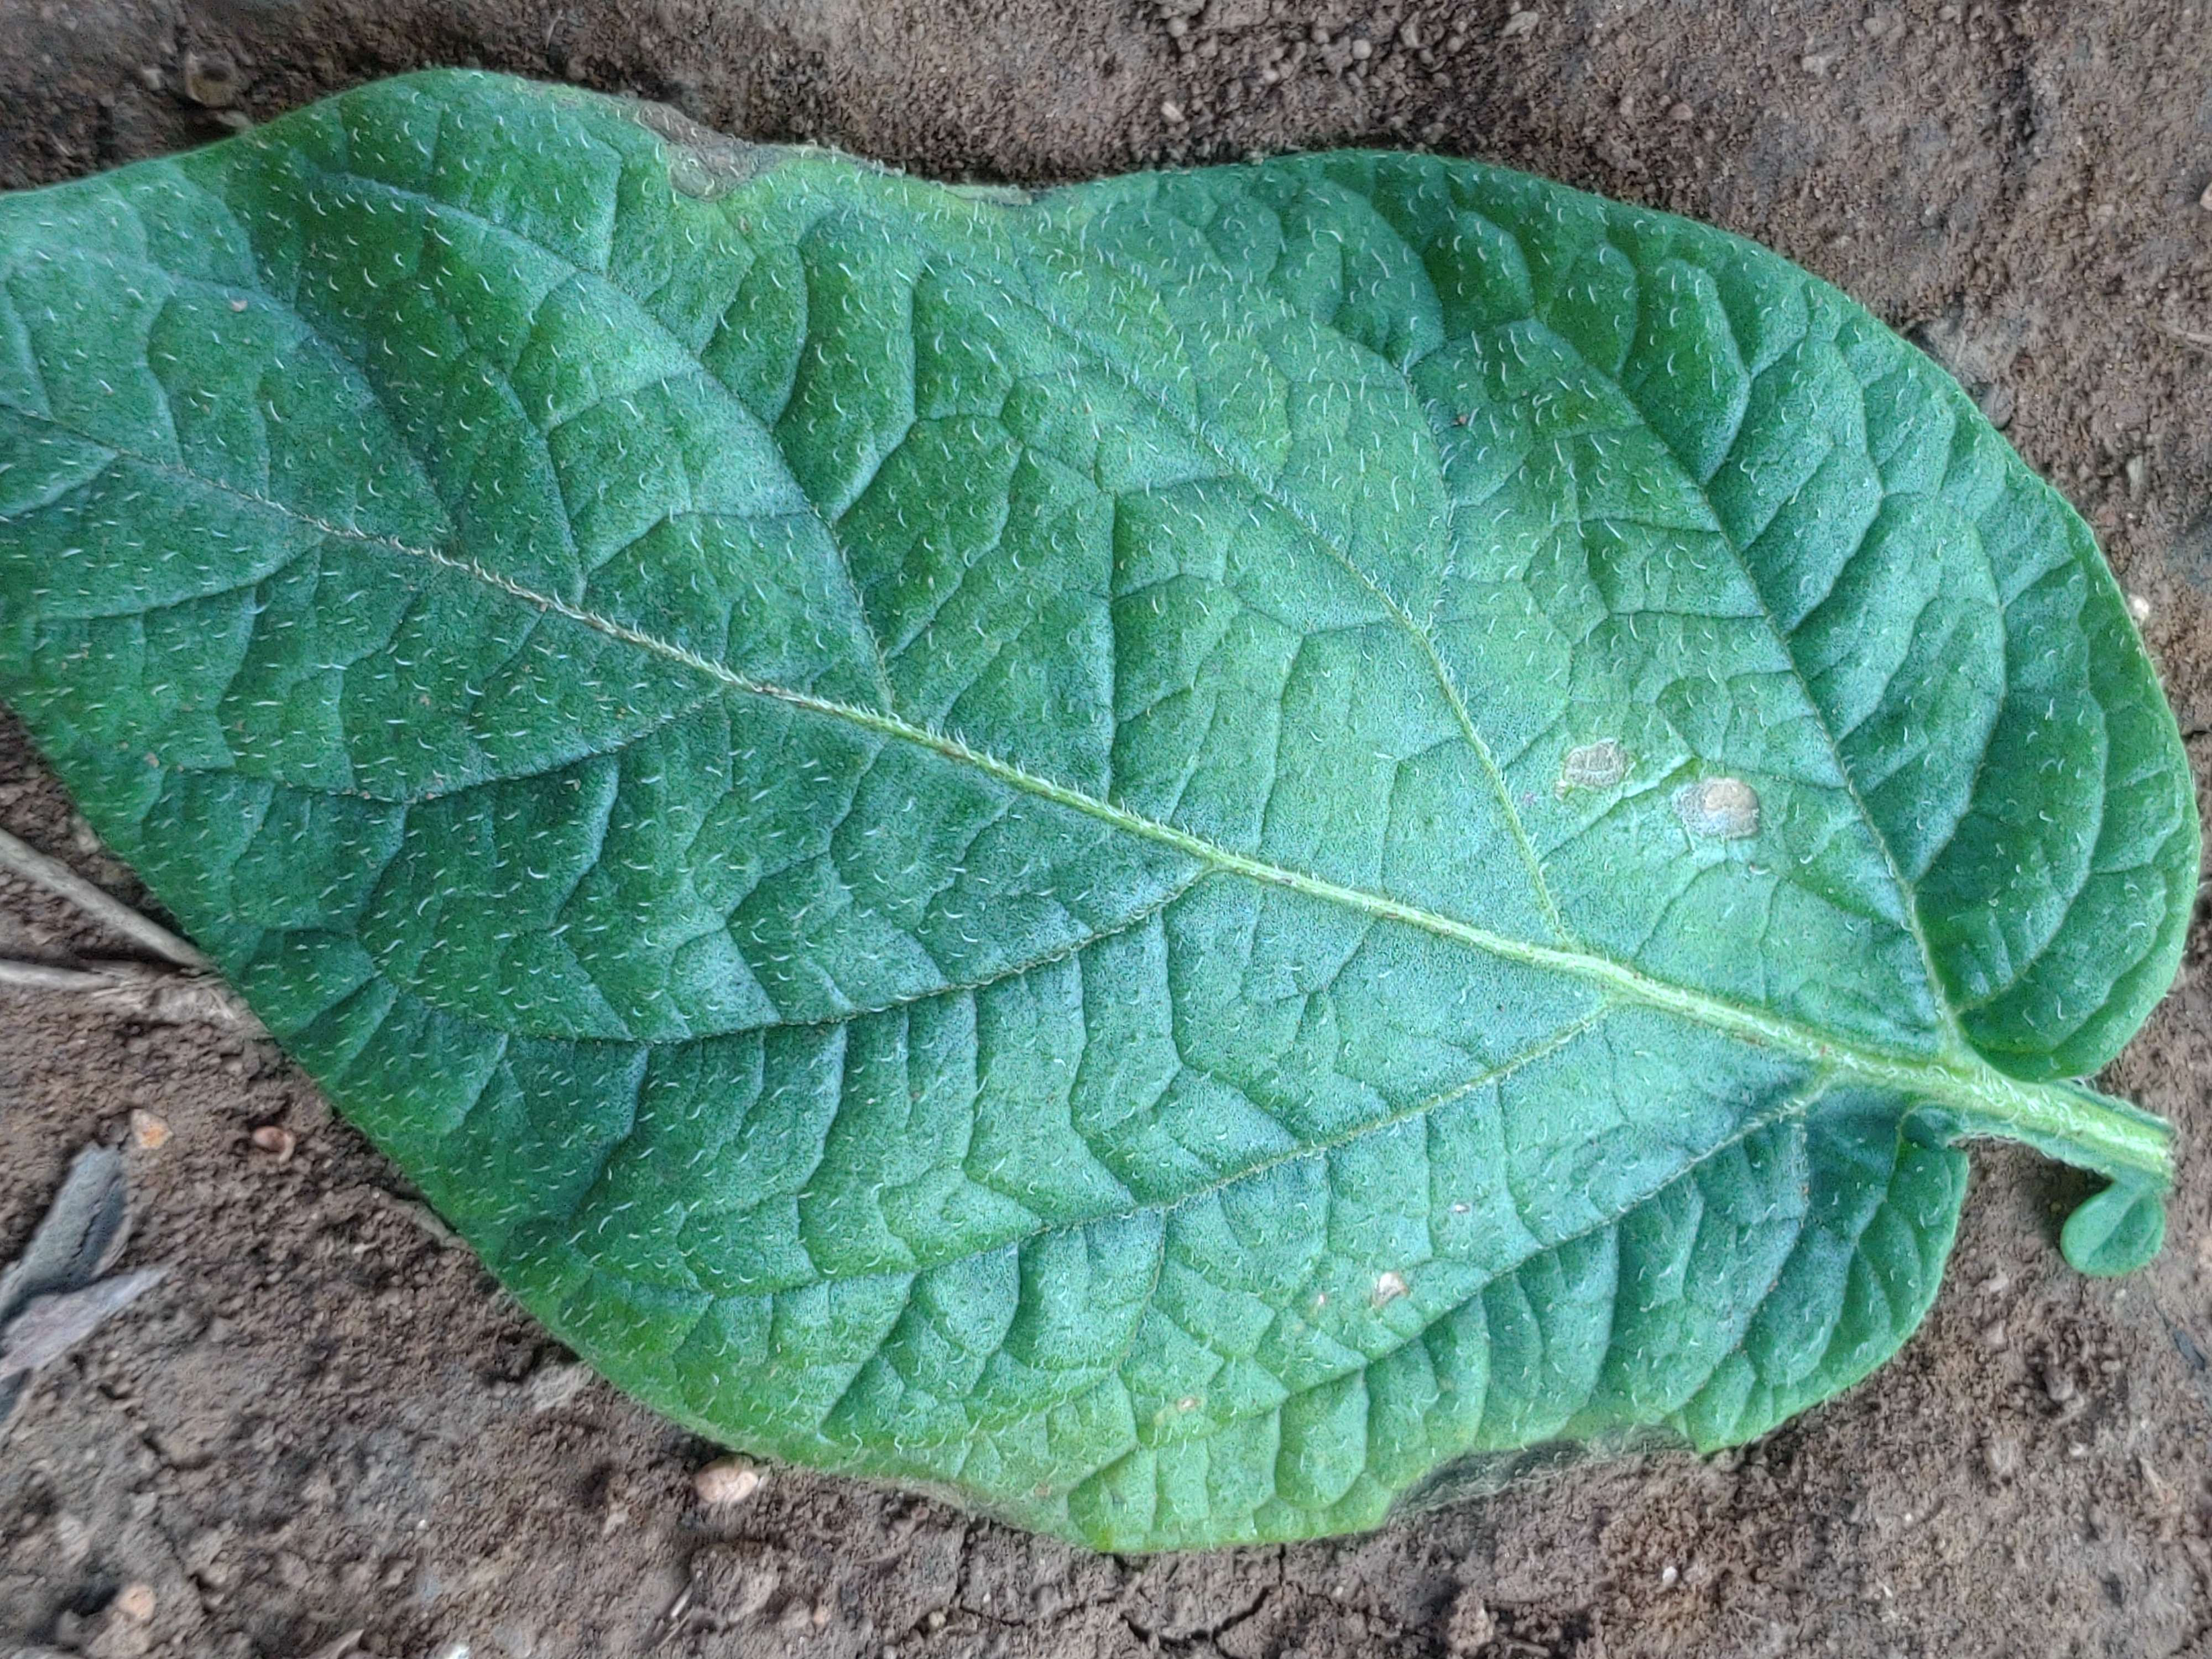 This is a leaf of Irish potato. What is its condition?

early blight
